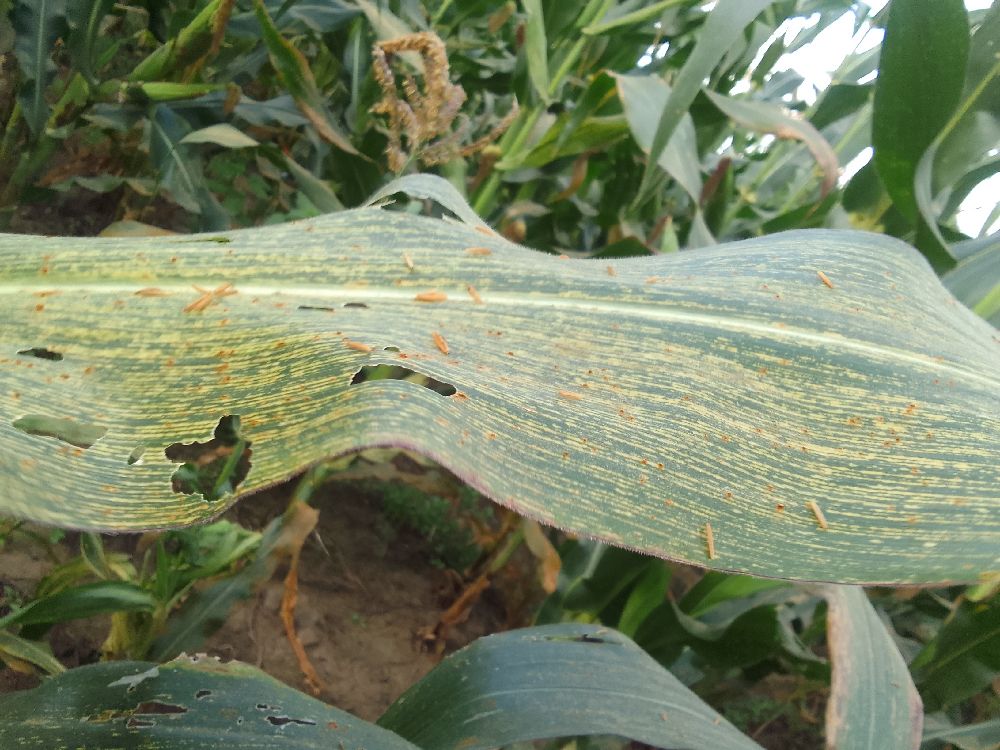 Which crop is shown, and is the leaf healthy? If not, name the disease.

maize, maize streak virus
